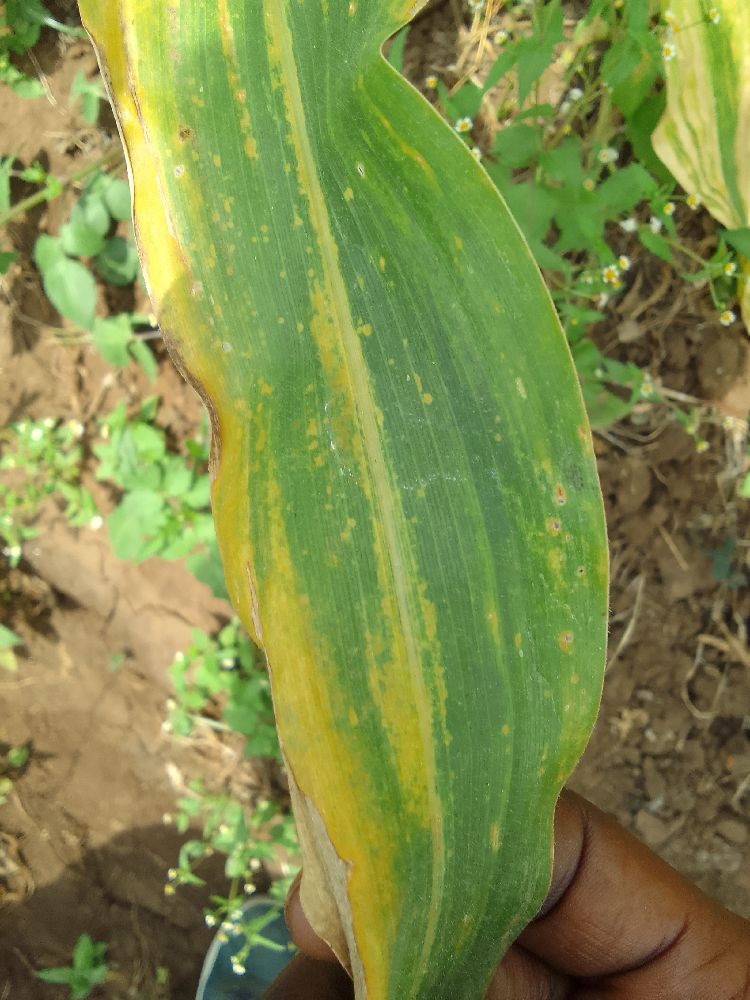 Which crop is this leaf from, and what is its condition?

maize, maize lethal necrosis
